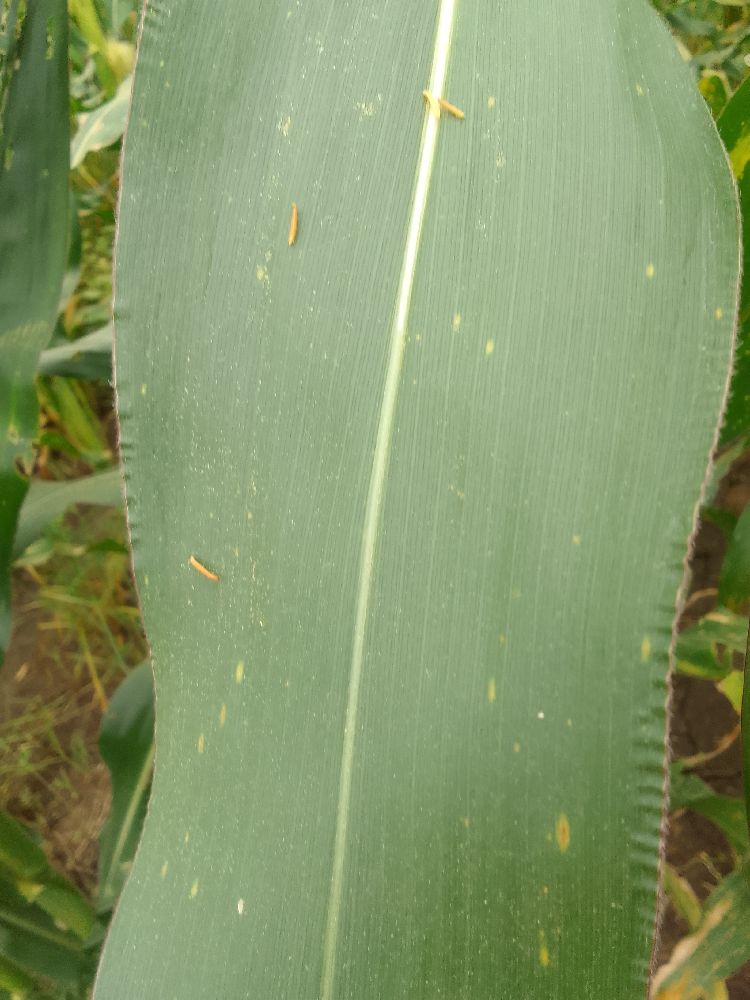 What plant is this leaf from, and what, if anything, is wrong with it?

maize, healthy
